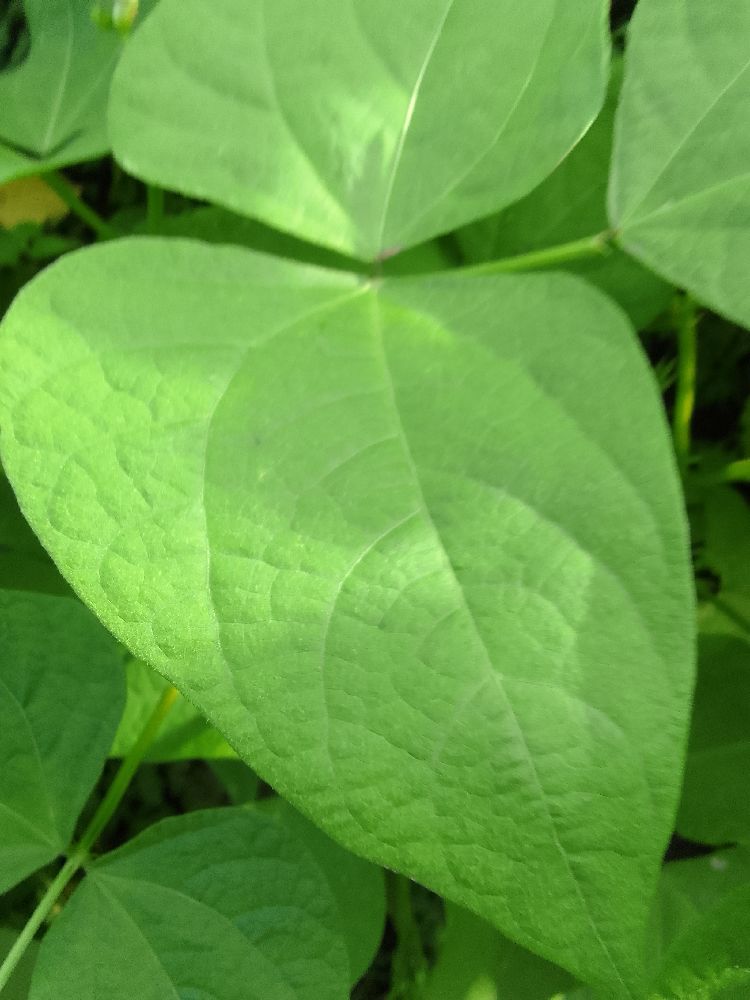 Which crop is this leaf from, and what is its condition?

common bean, healthy
